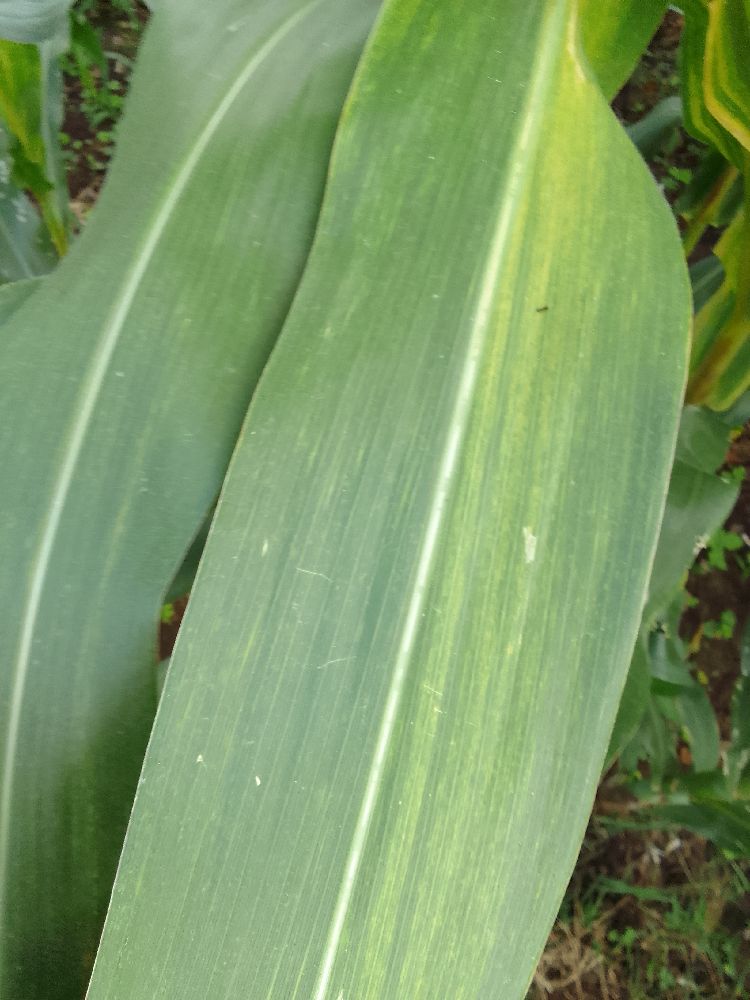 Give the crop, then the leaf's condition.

maize, maize lethal necrosis
